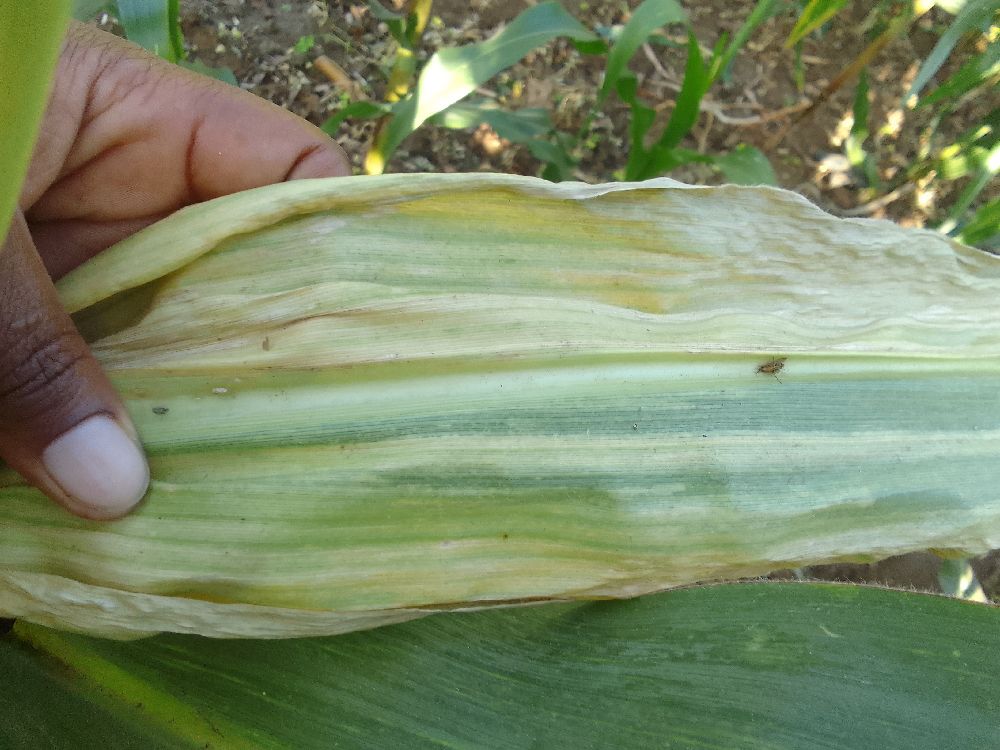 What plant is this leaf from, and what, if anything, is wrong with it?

maize, maize lethal necrosis
